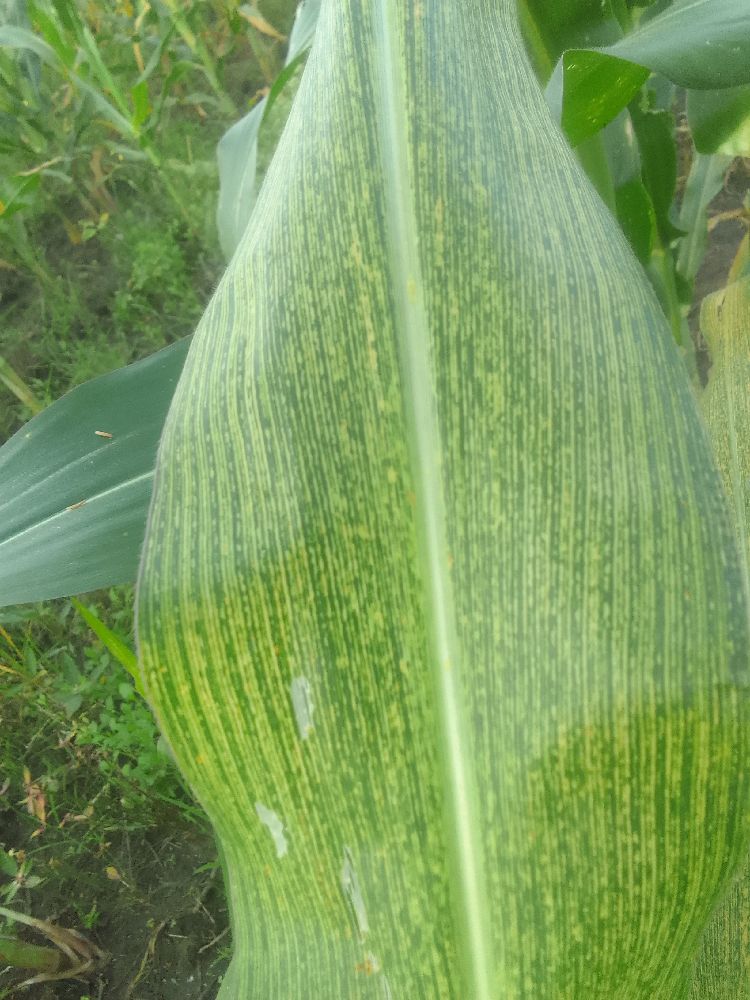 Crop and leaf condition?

maize, maize streak virus
